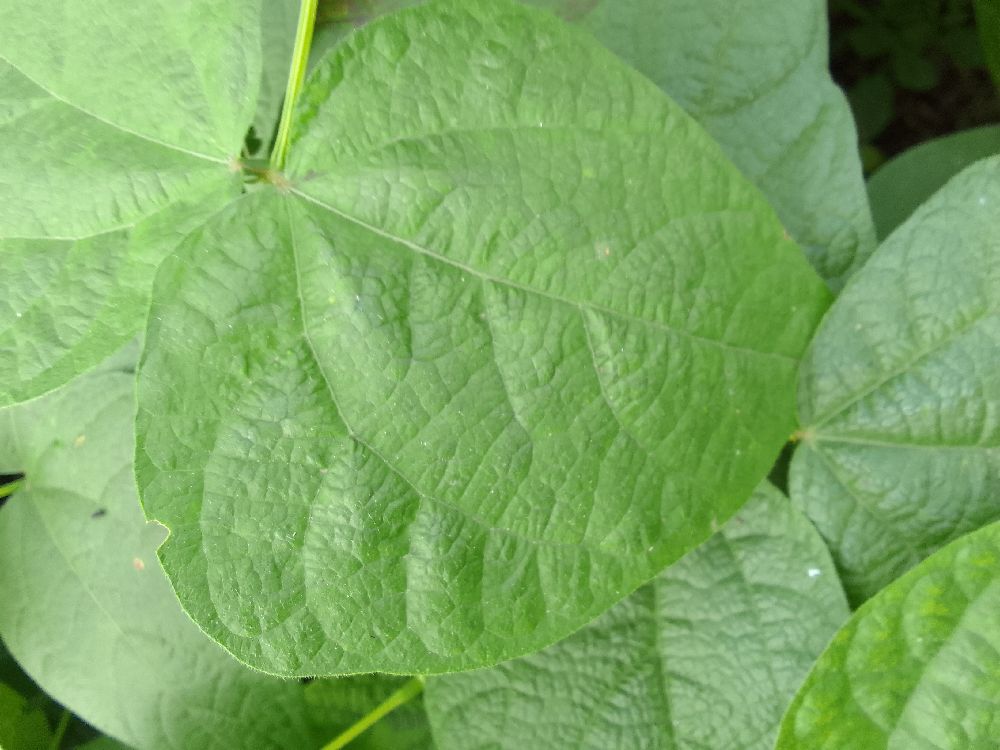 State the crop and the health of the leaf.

common bean, healthy
